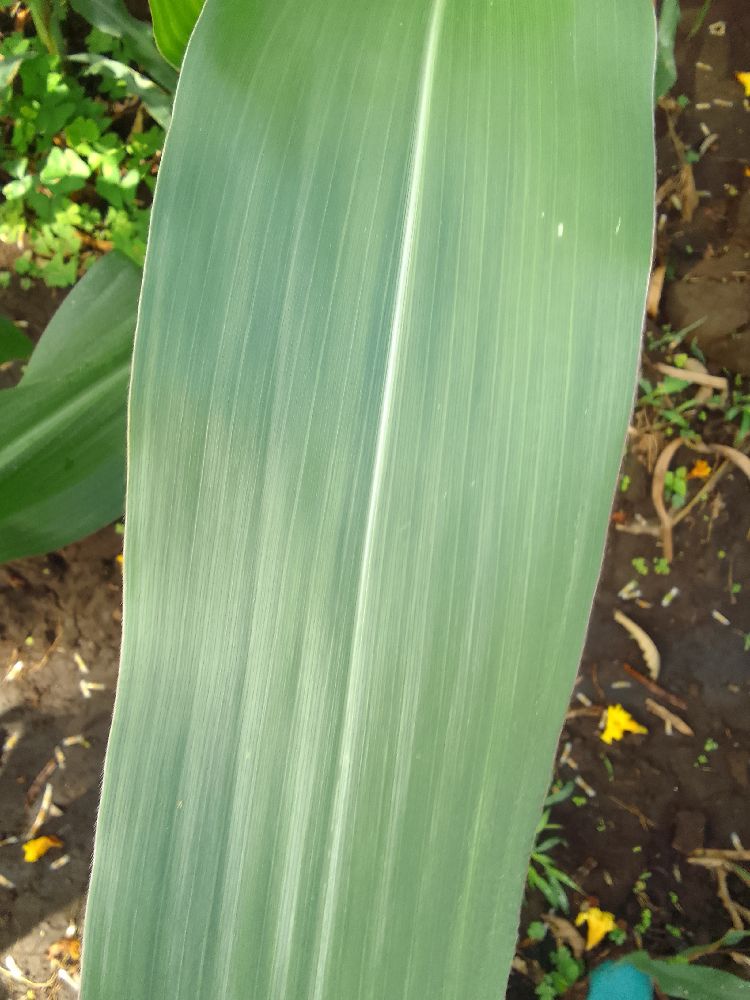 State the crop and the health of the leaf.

maize, healthy
